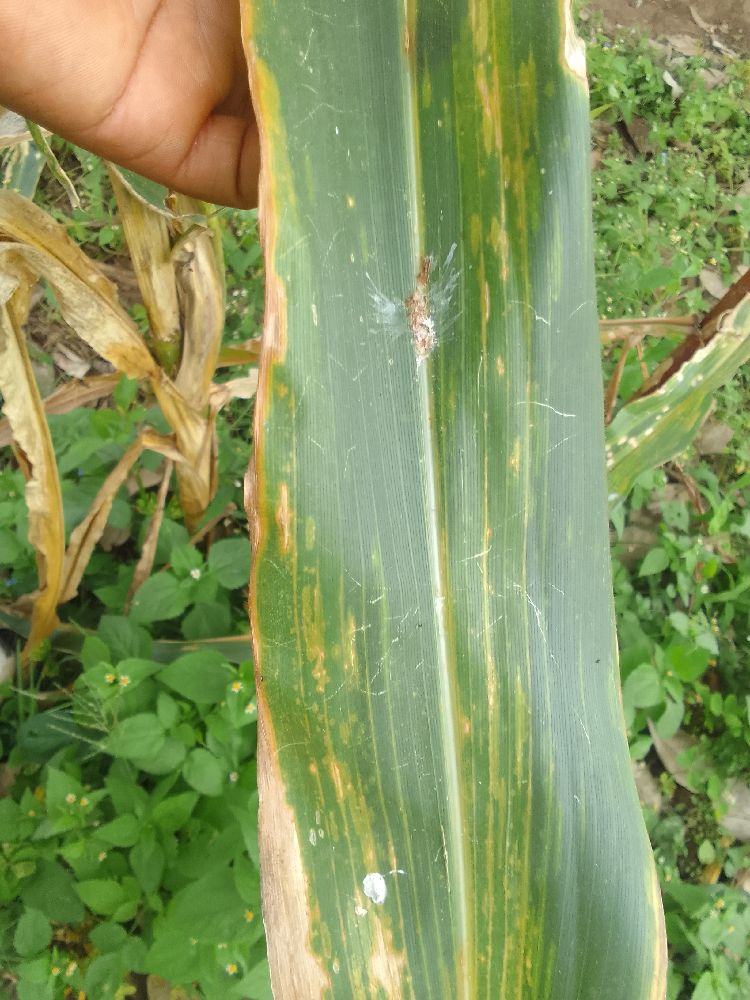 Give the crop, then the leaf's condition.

maize, maize lethal necrosis
